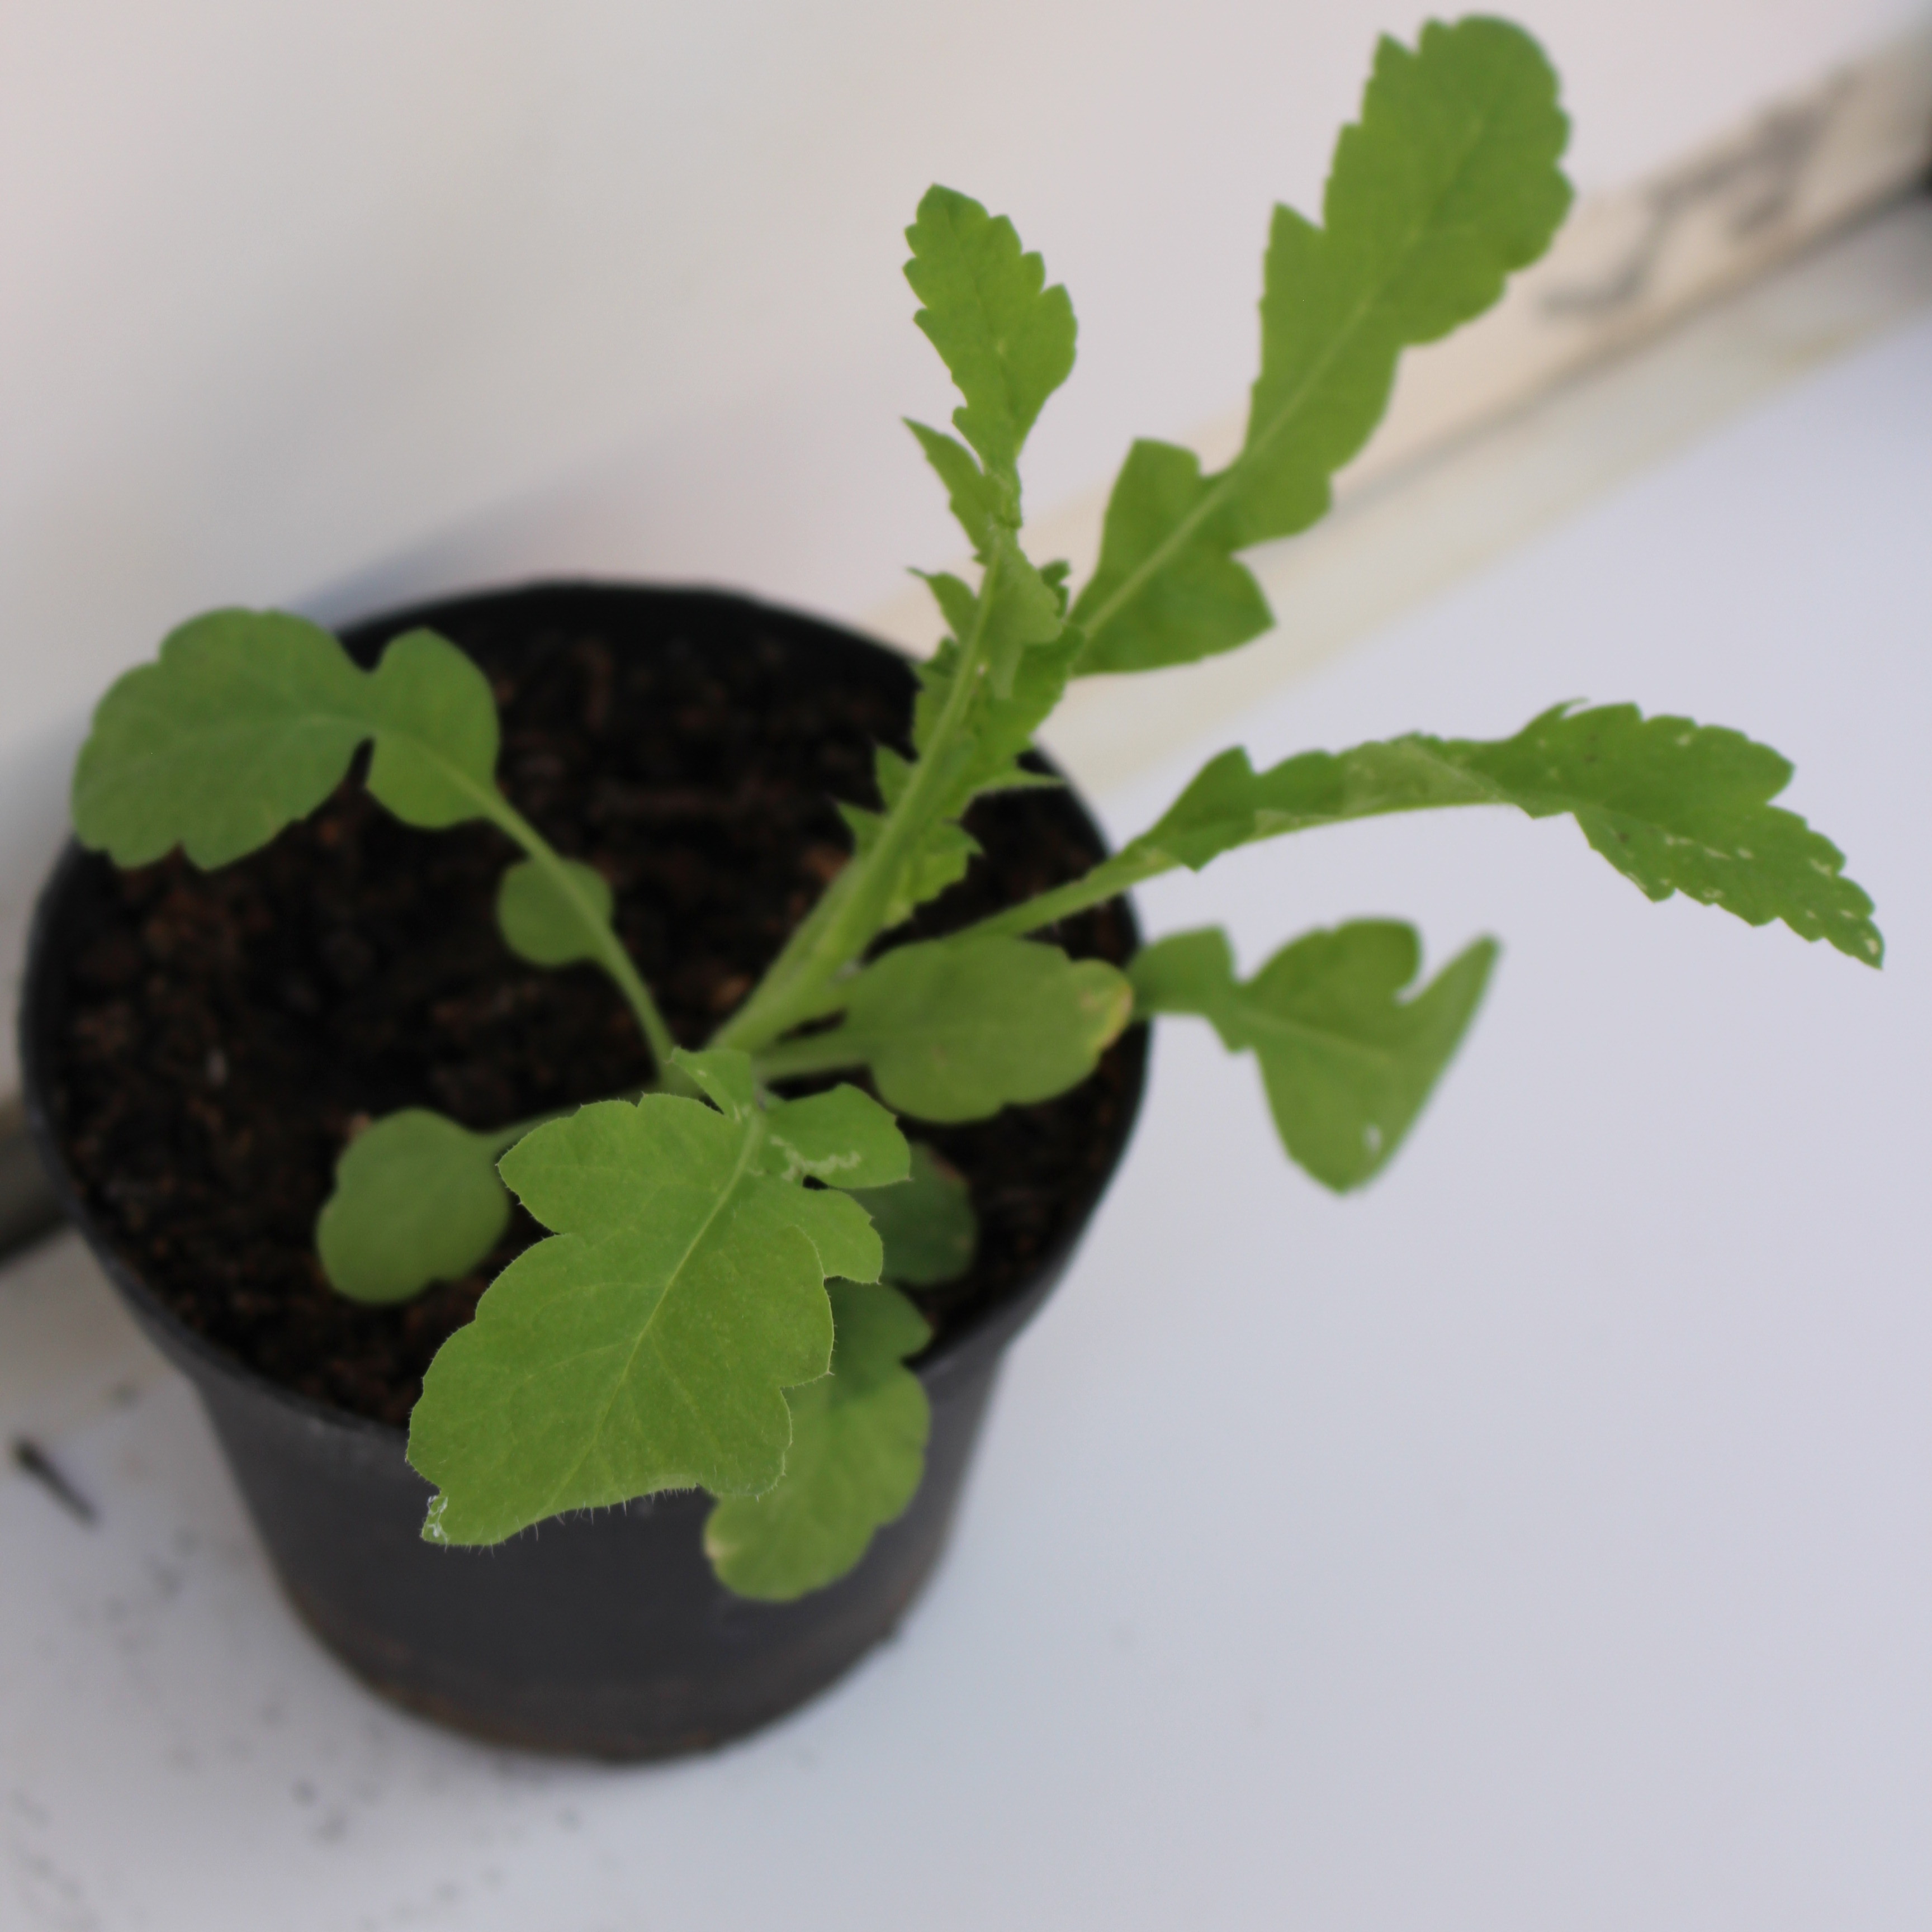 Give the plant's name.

Papaver rhoeas
